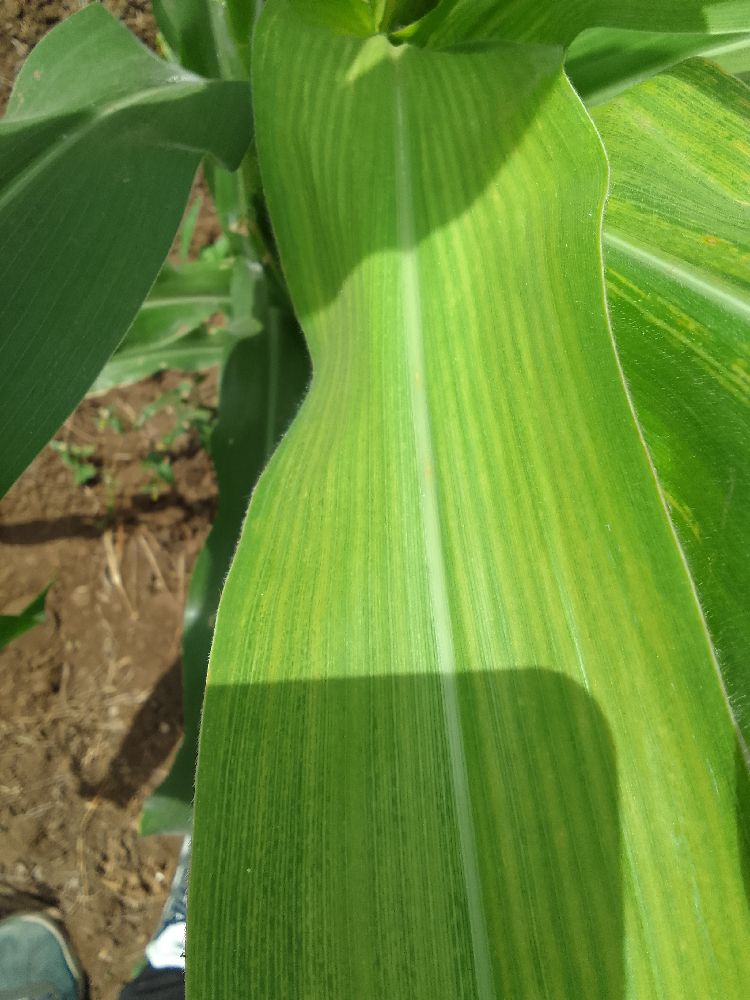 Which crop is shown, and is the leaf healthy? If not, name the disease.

maize, maize lethal necrosis
